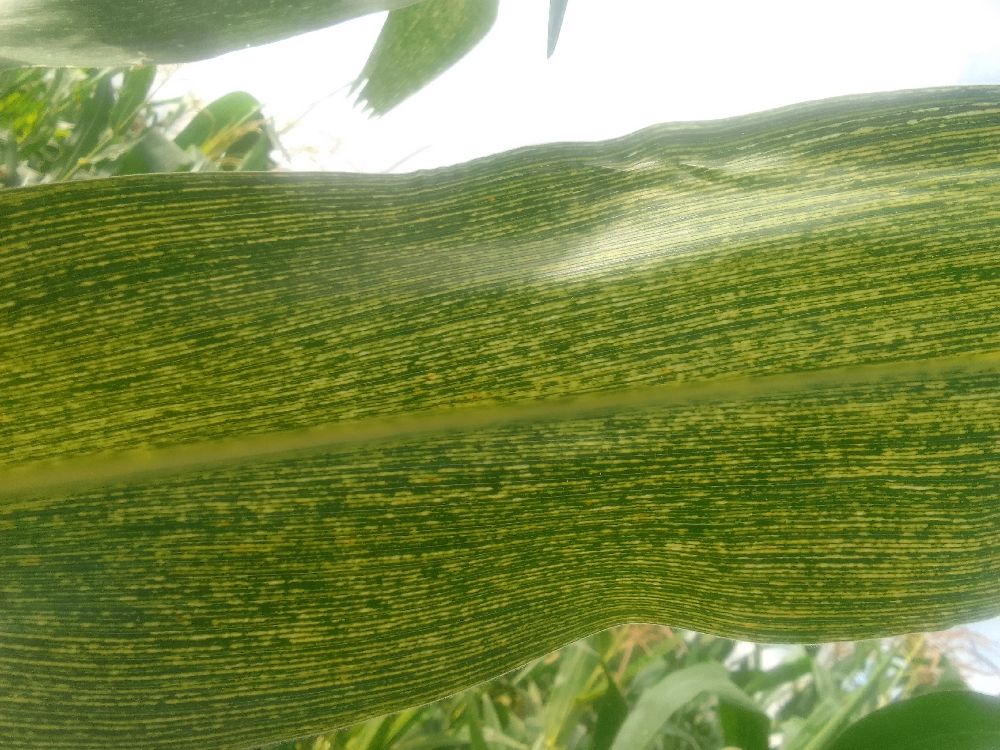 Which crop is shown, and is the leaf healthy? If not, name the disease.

maize, maize streak virus
